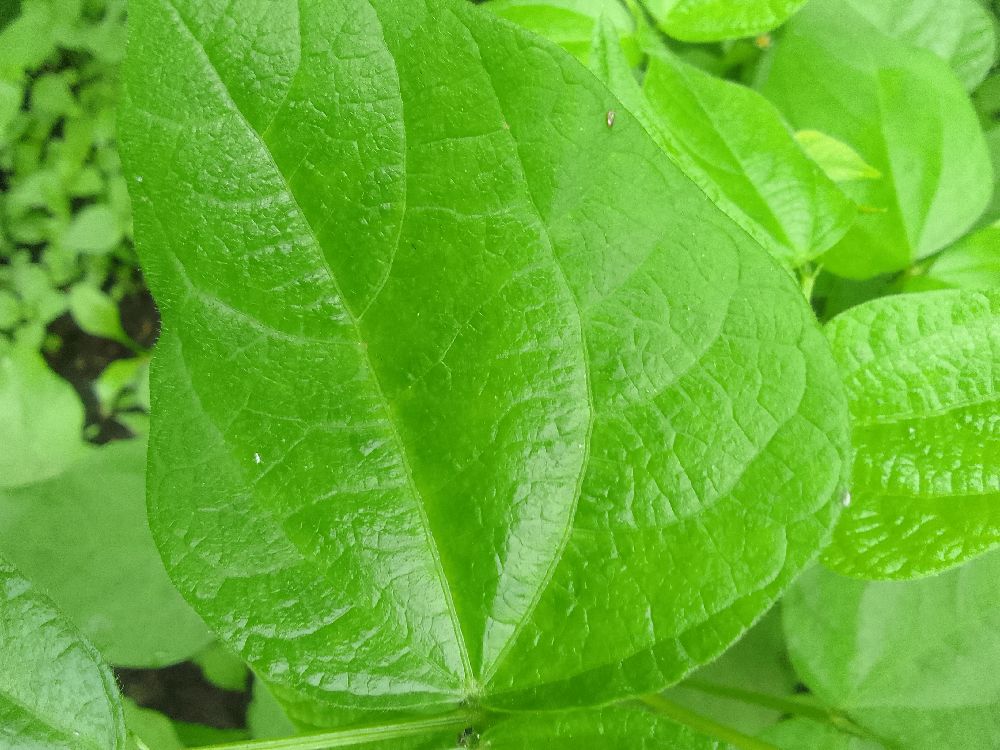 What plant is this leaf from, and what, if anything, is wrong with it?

common bean, healthy
